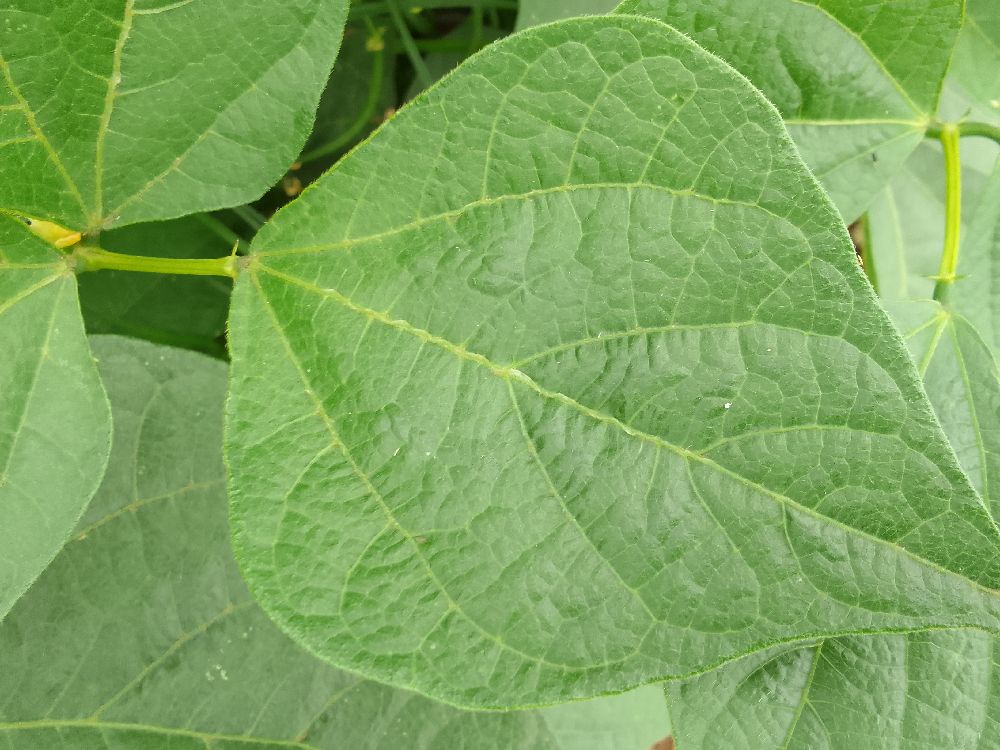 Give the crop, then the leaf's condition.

common bean, healthy
